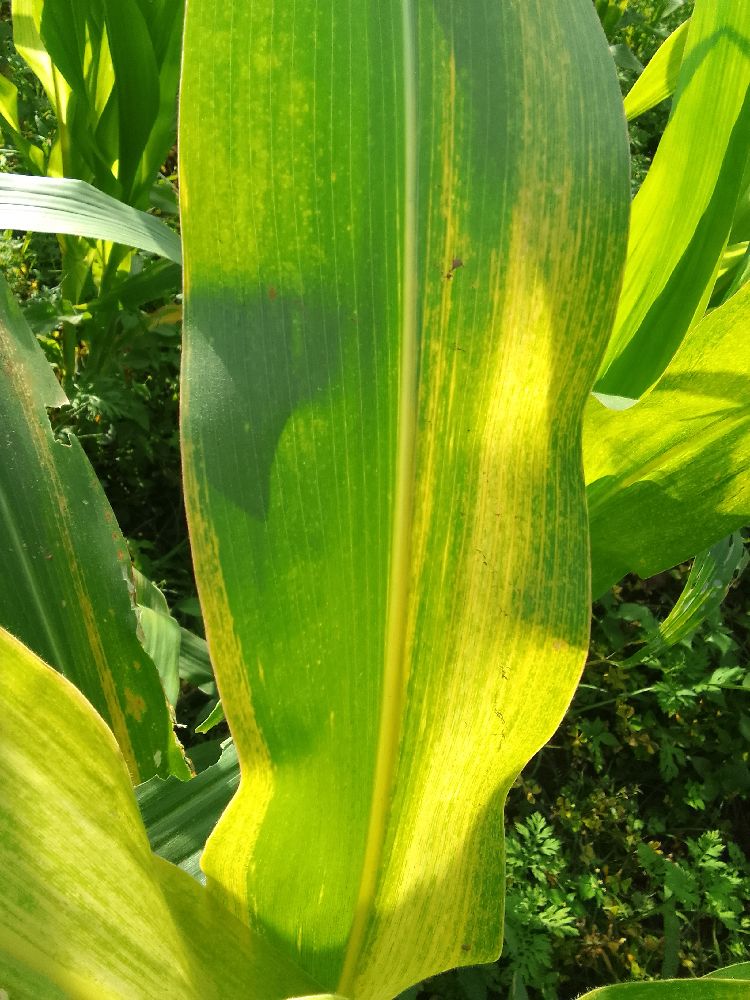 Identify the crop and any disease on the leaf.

maize, maize lethal necrosis
